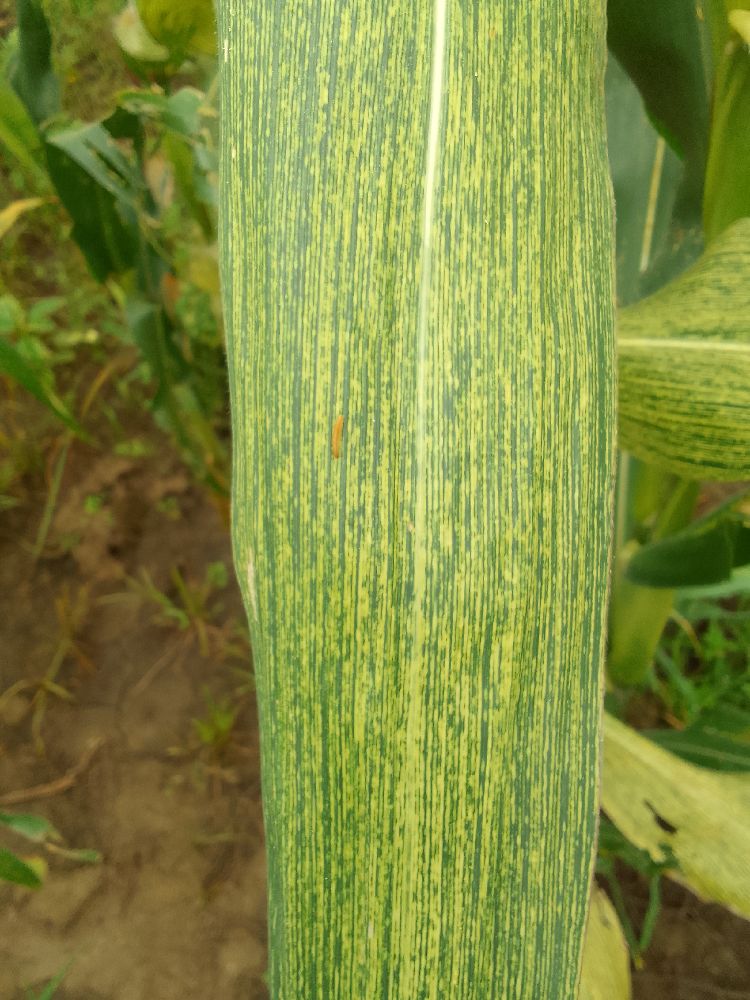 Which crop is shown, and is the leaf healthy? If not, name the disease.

maize, maize streak virus
